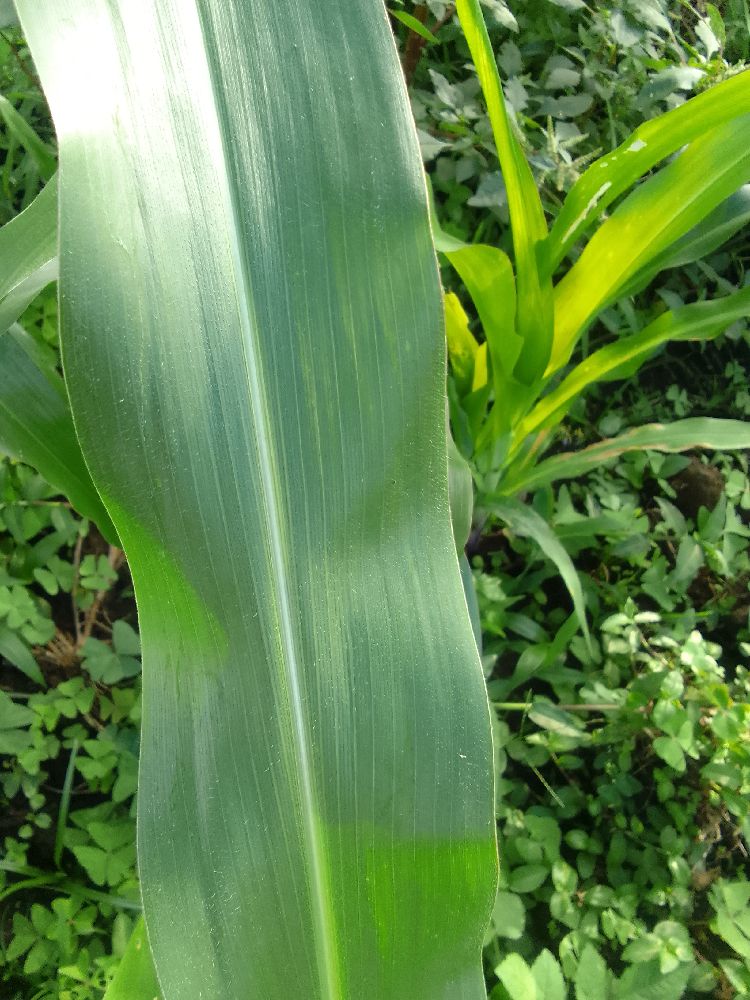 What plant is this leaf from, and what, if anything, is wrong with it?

maize, healthy
